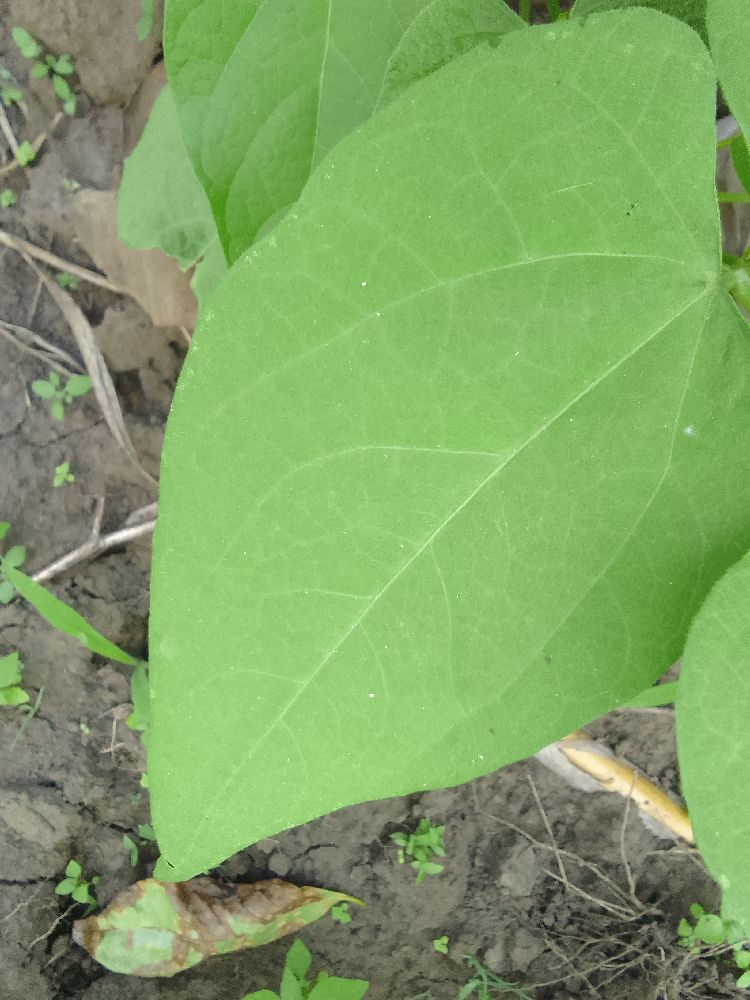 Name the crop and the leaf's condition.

common bean, healthy
